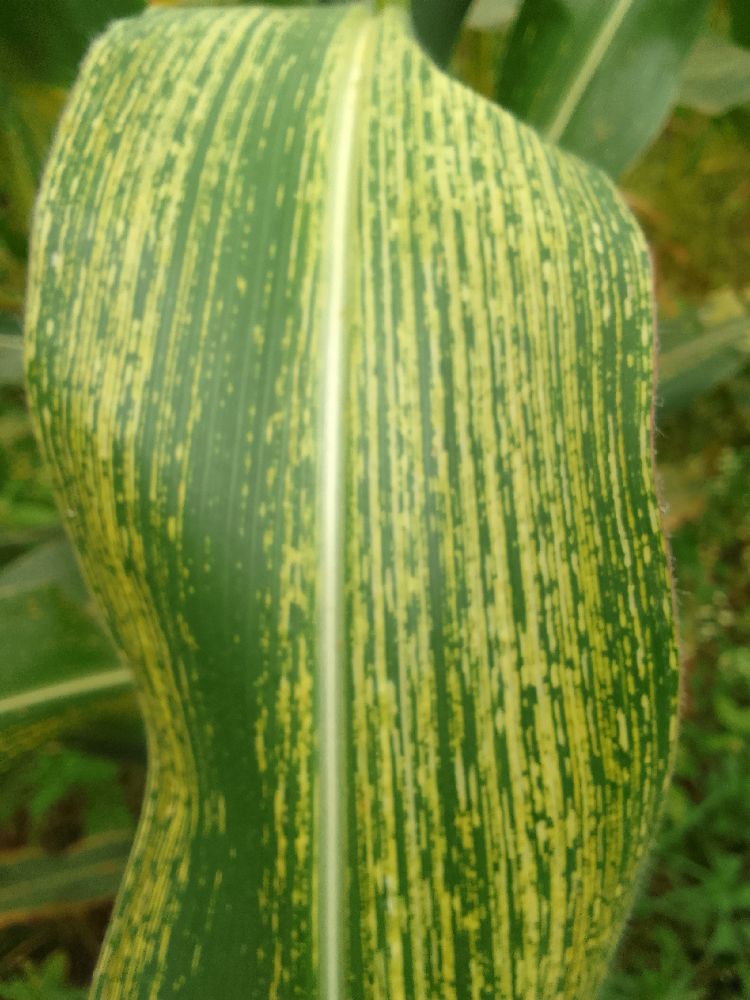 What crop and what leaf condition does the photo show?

maize, maize streak virus
